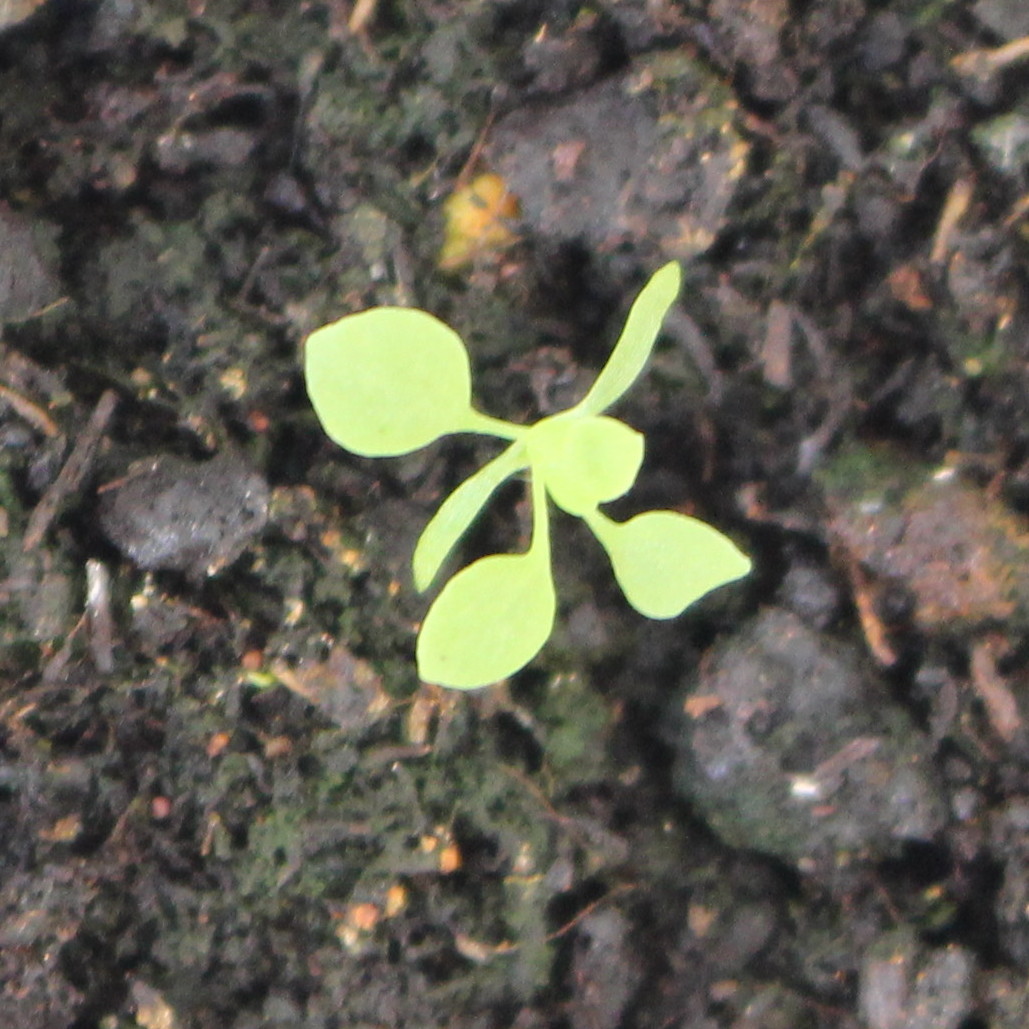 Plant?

Papaver rhoeas
